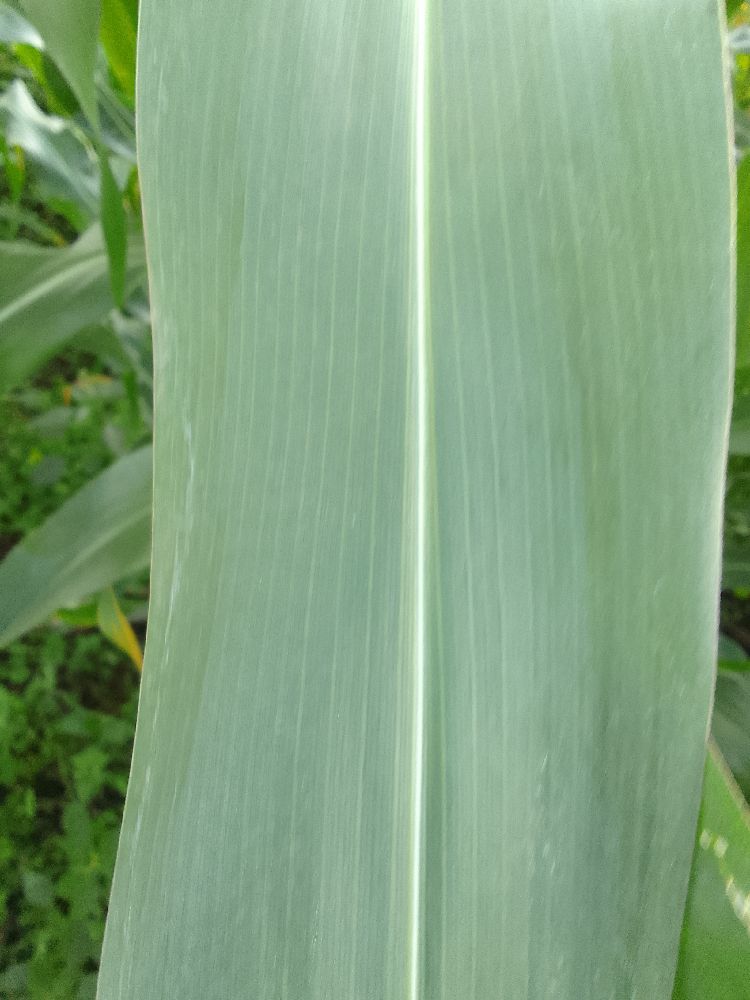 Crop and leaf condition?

maize, healthy
